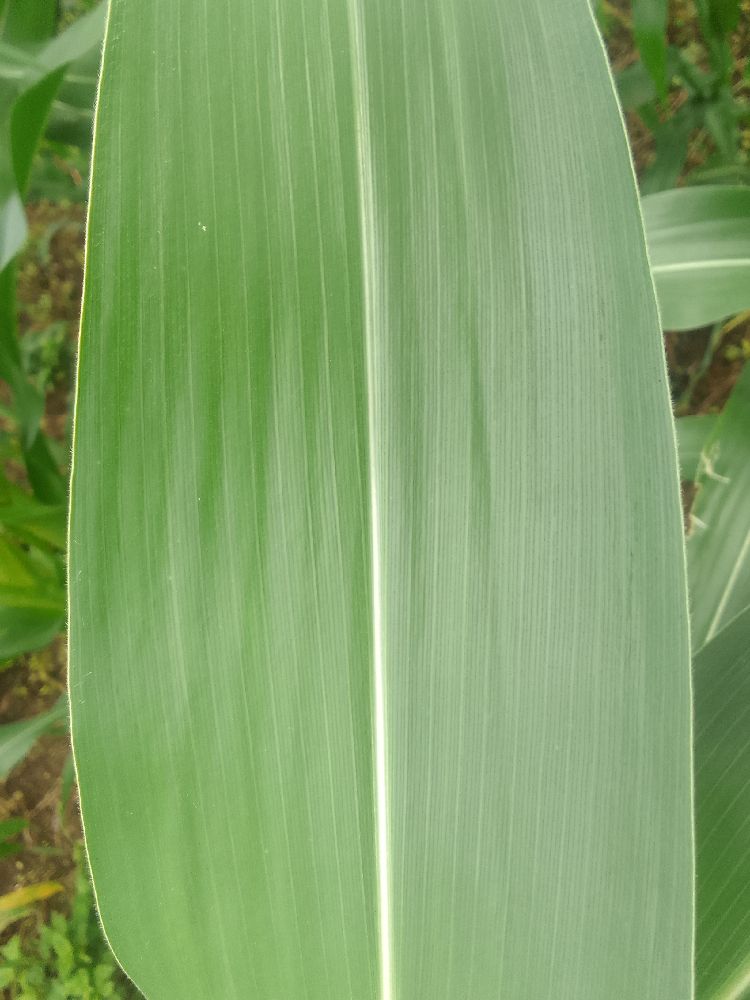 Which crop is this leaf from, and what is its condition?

maize, healthy
